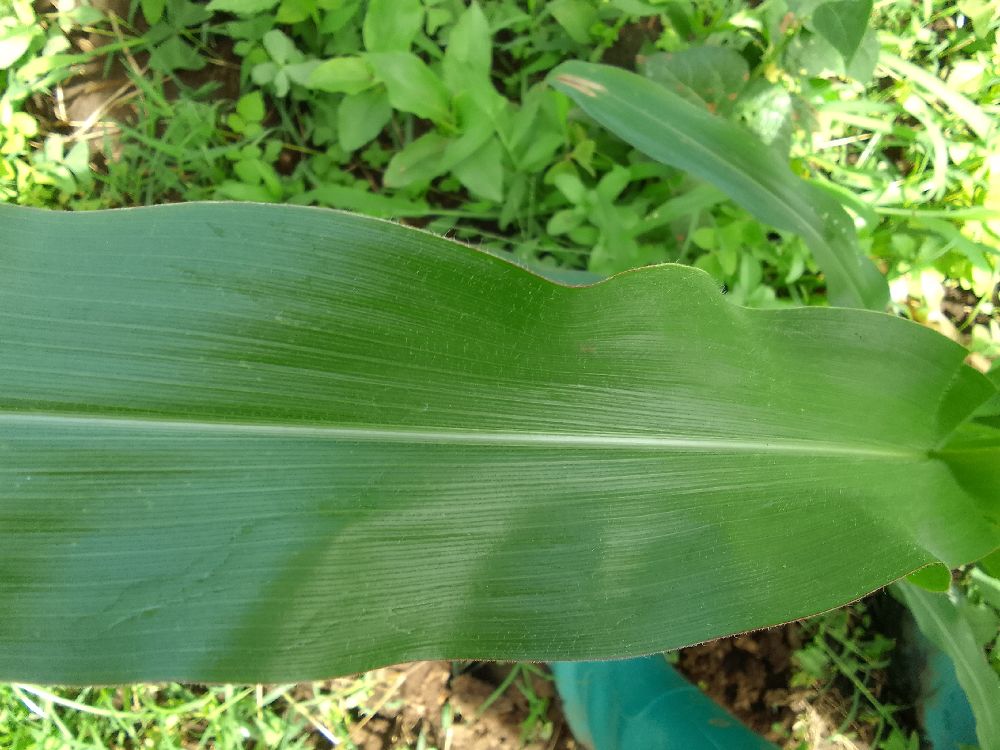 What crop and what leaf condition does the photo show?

maize, healthy
